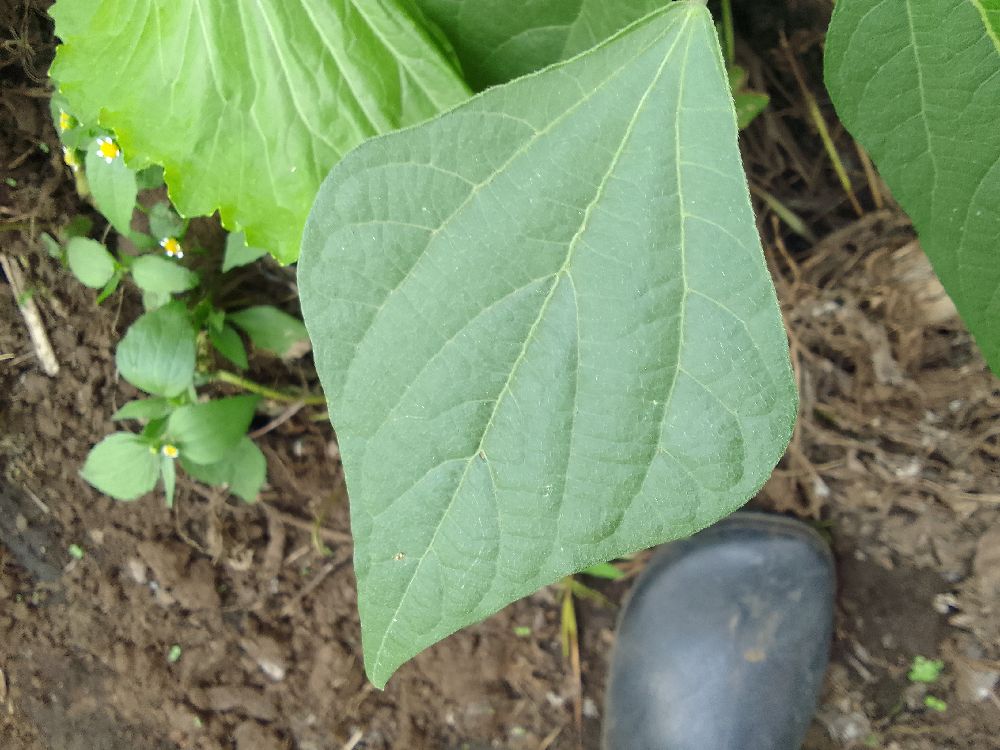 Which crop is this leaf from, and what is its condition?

common bean, healthy
